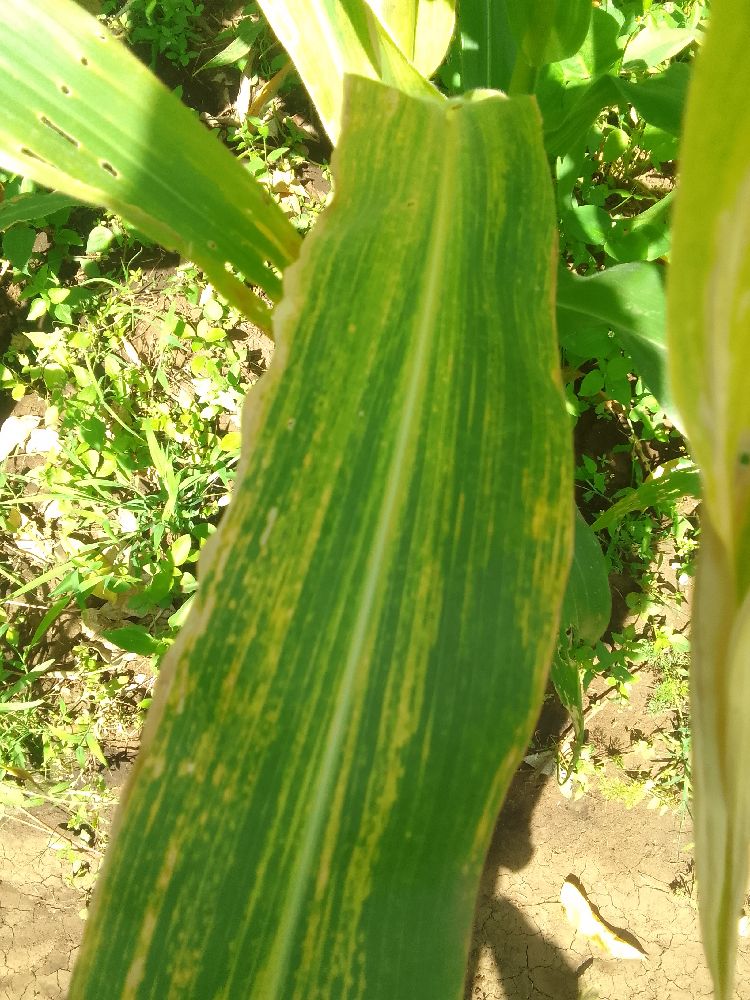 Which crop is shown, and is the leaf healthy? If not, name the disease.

maize, maize lethal necrosis
